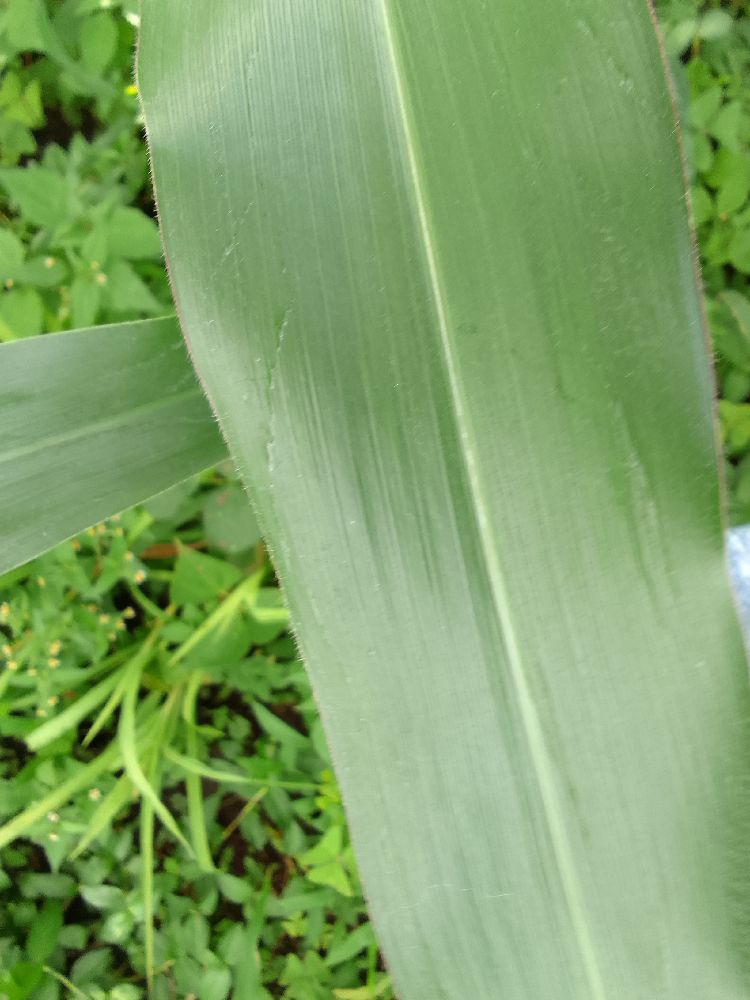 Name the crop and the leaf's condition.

maize, healthy
